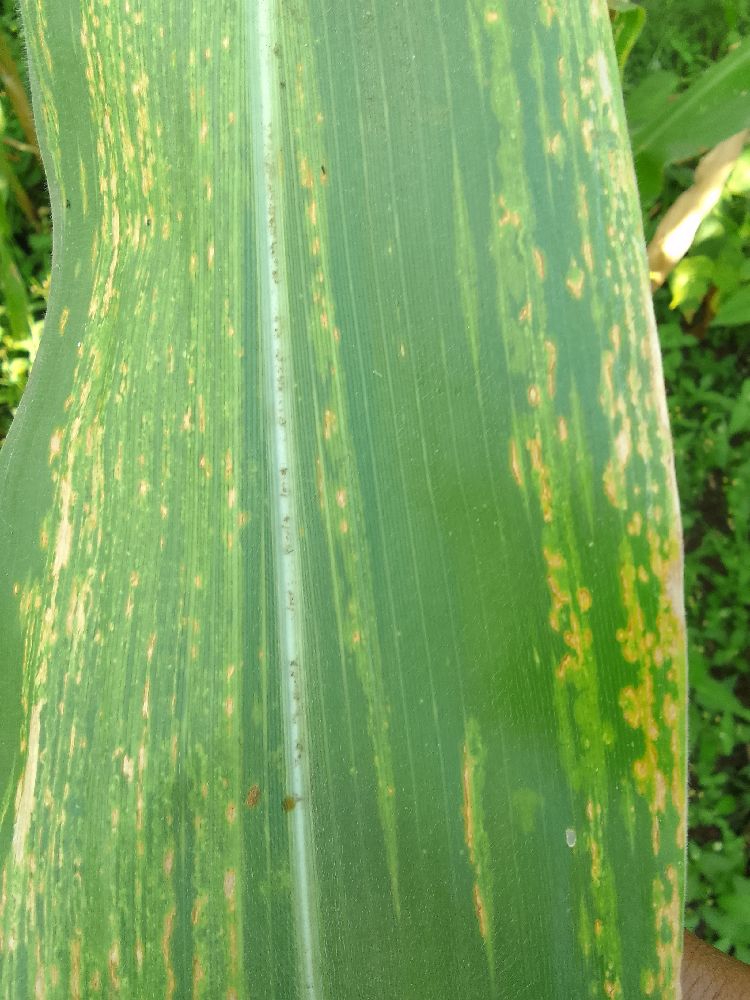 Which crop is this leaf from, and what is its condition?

maize, maize lethal necrosis
